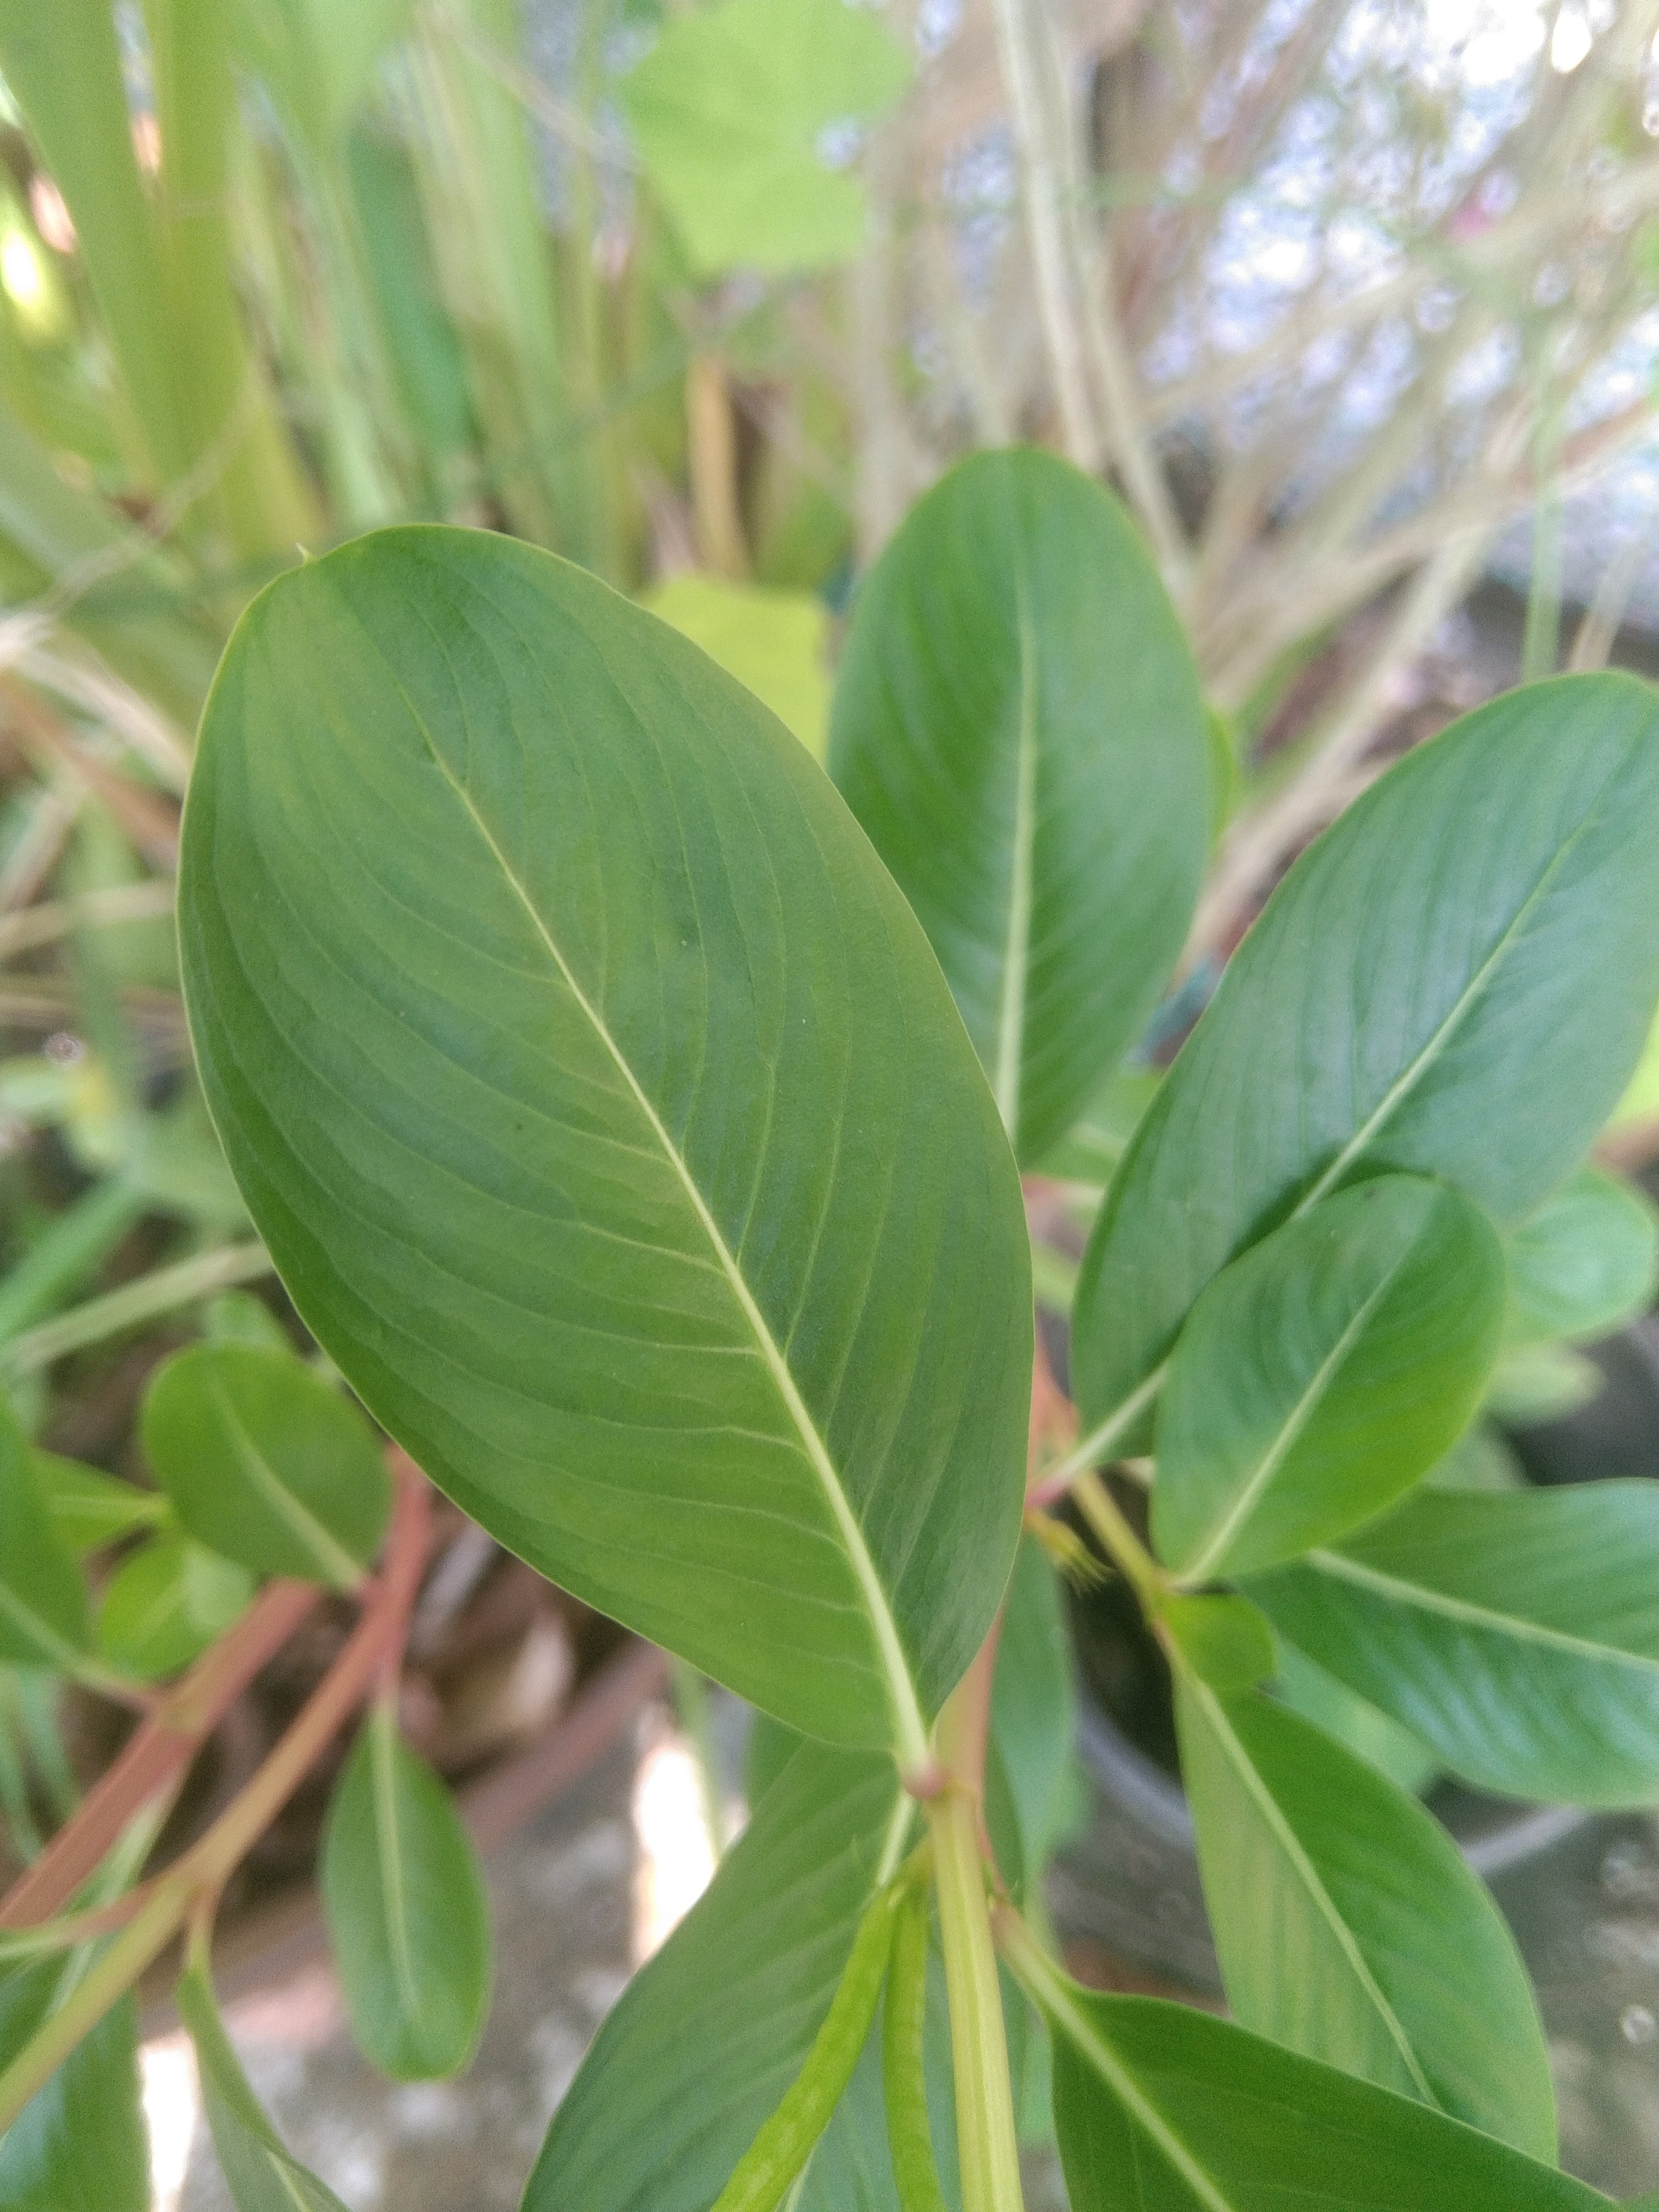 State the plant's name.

rose periwinkle
